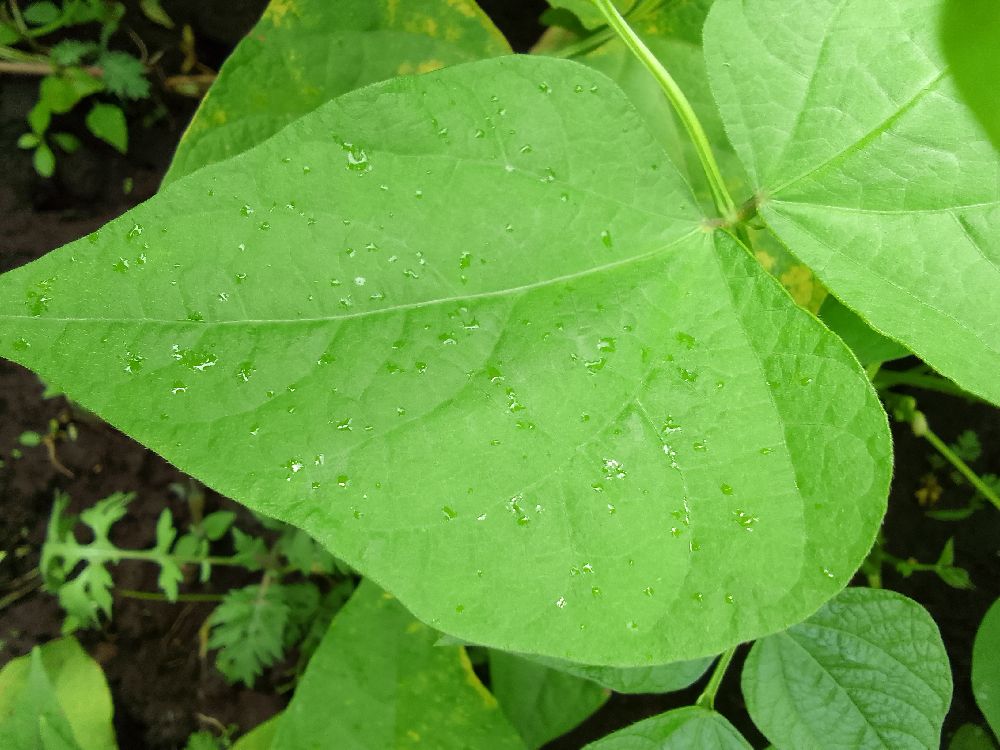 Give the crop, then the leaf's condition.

common bean, healthy
